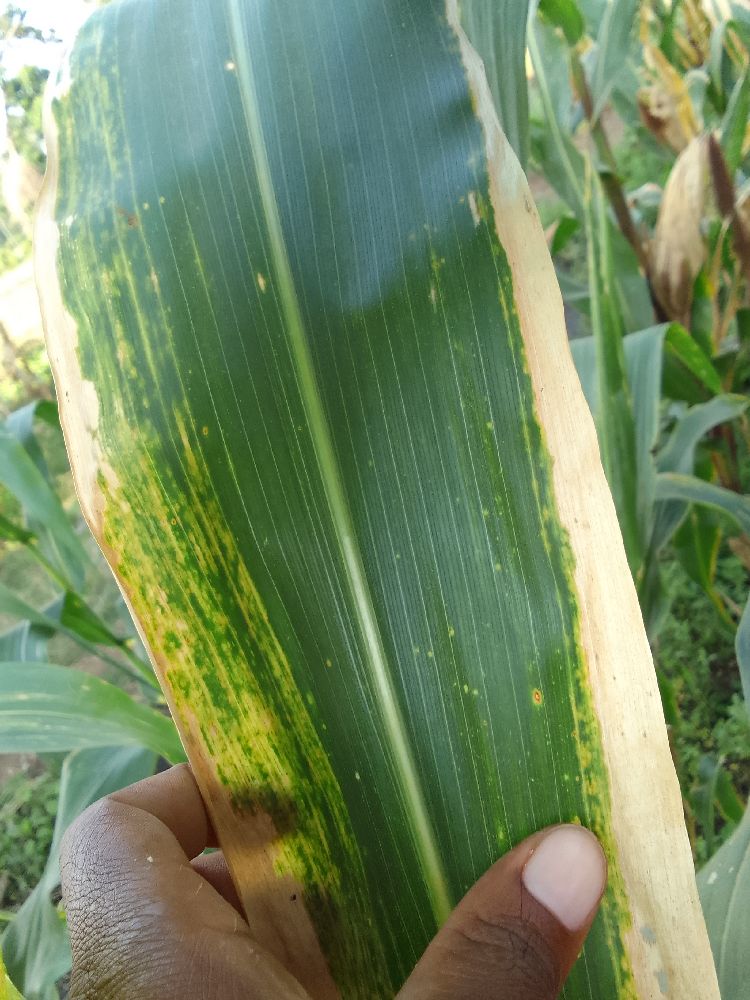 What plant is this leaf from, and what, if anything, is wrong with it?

maize, maize lethal necrosis
